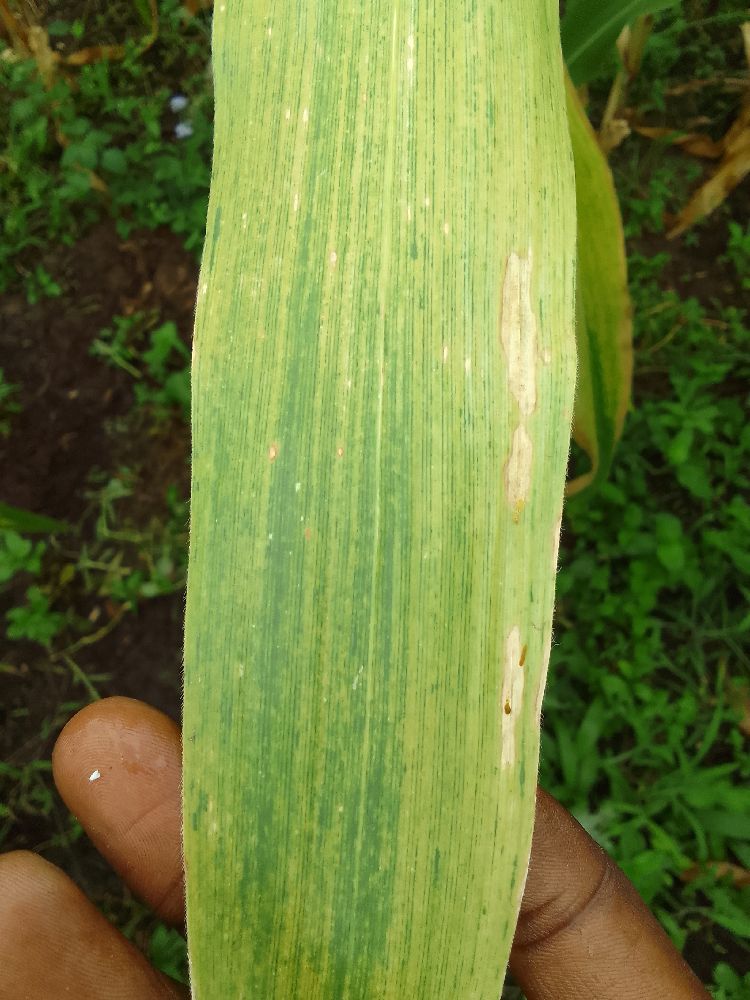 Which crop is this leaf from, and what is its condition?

maize, maize lethal necrosis
